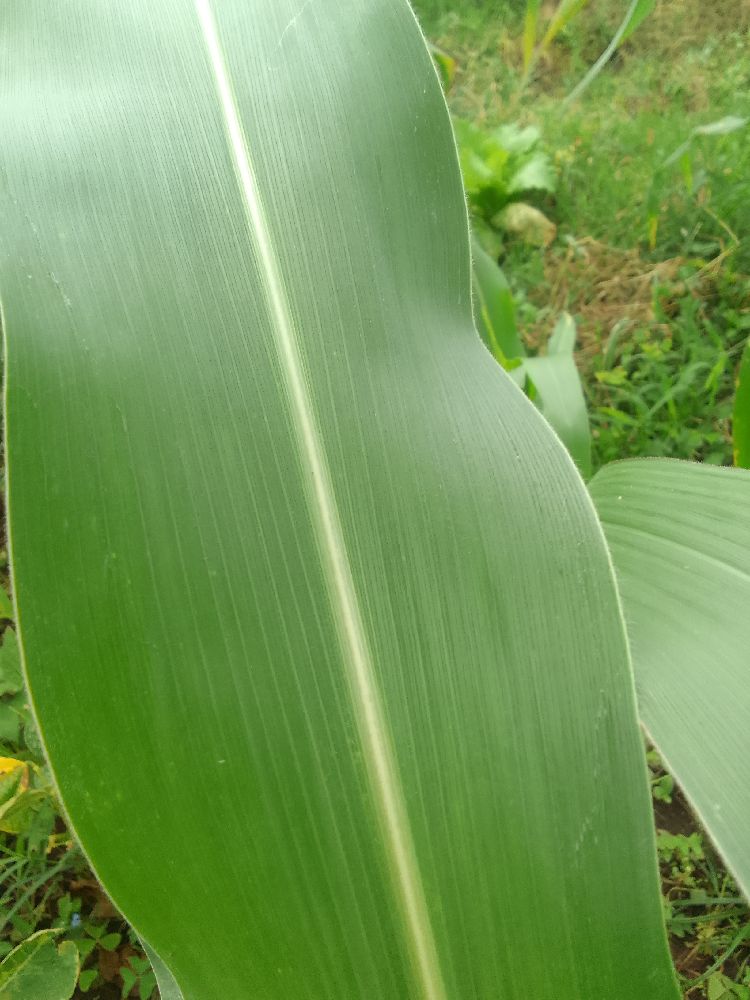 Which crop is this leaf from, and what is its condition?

maize, healthy
